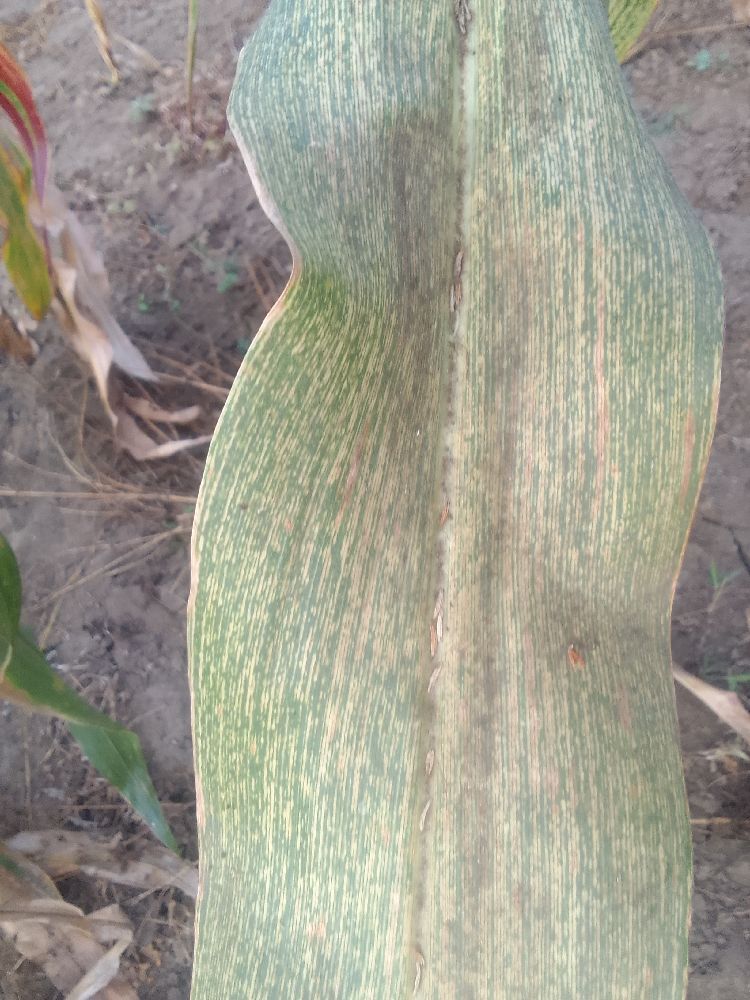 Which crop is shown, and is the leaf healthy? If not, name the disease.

maize, maize streak virus
